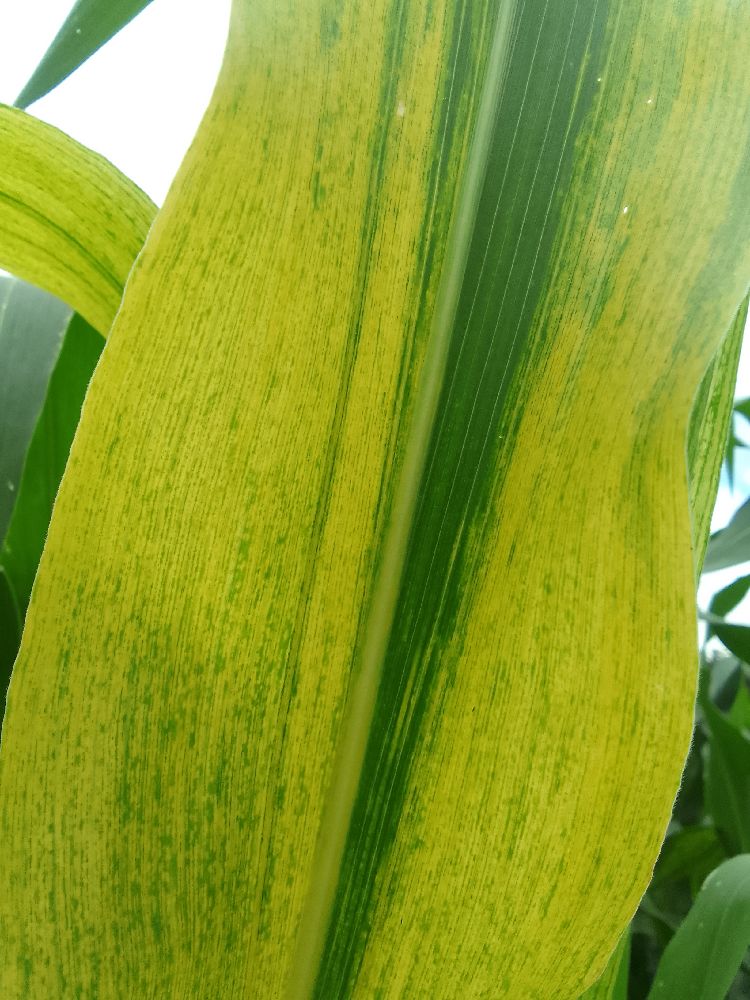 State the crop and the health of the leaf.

maize, maize lethal necrosis
